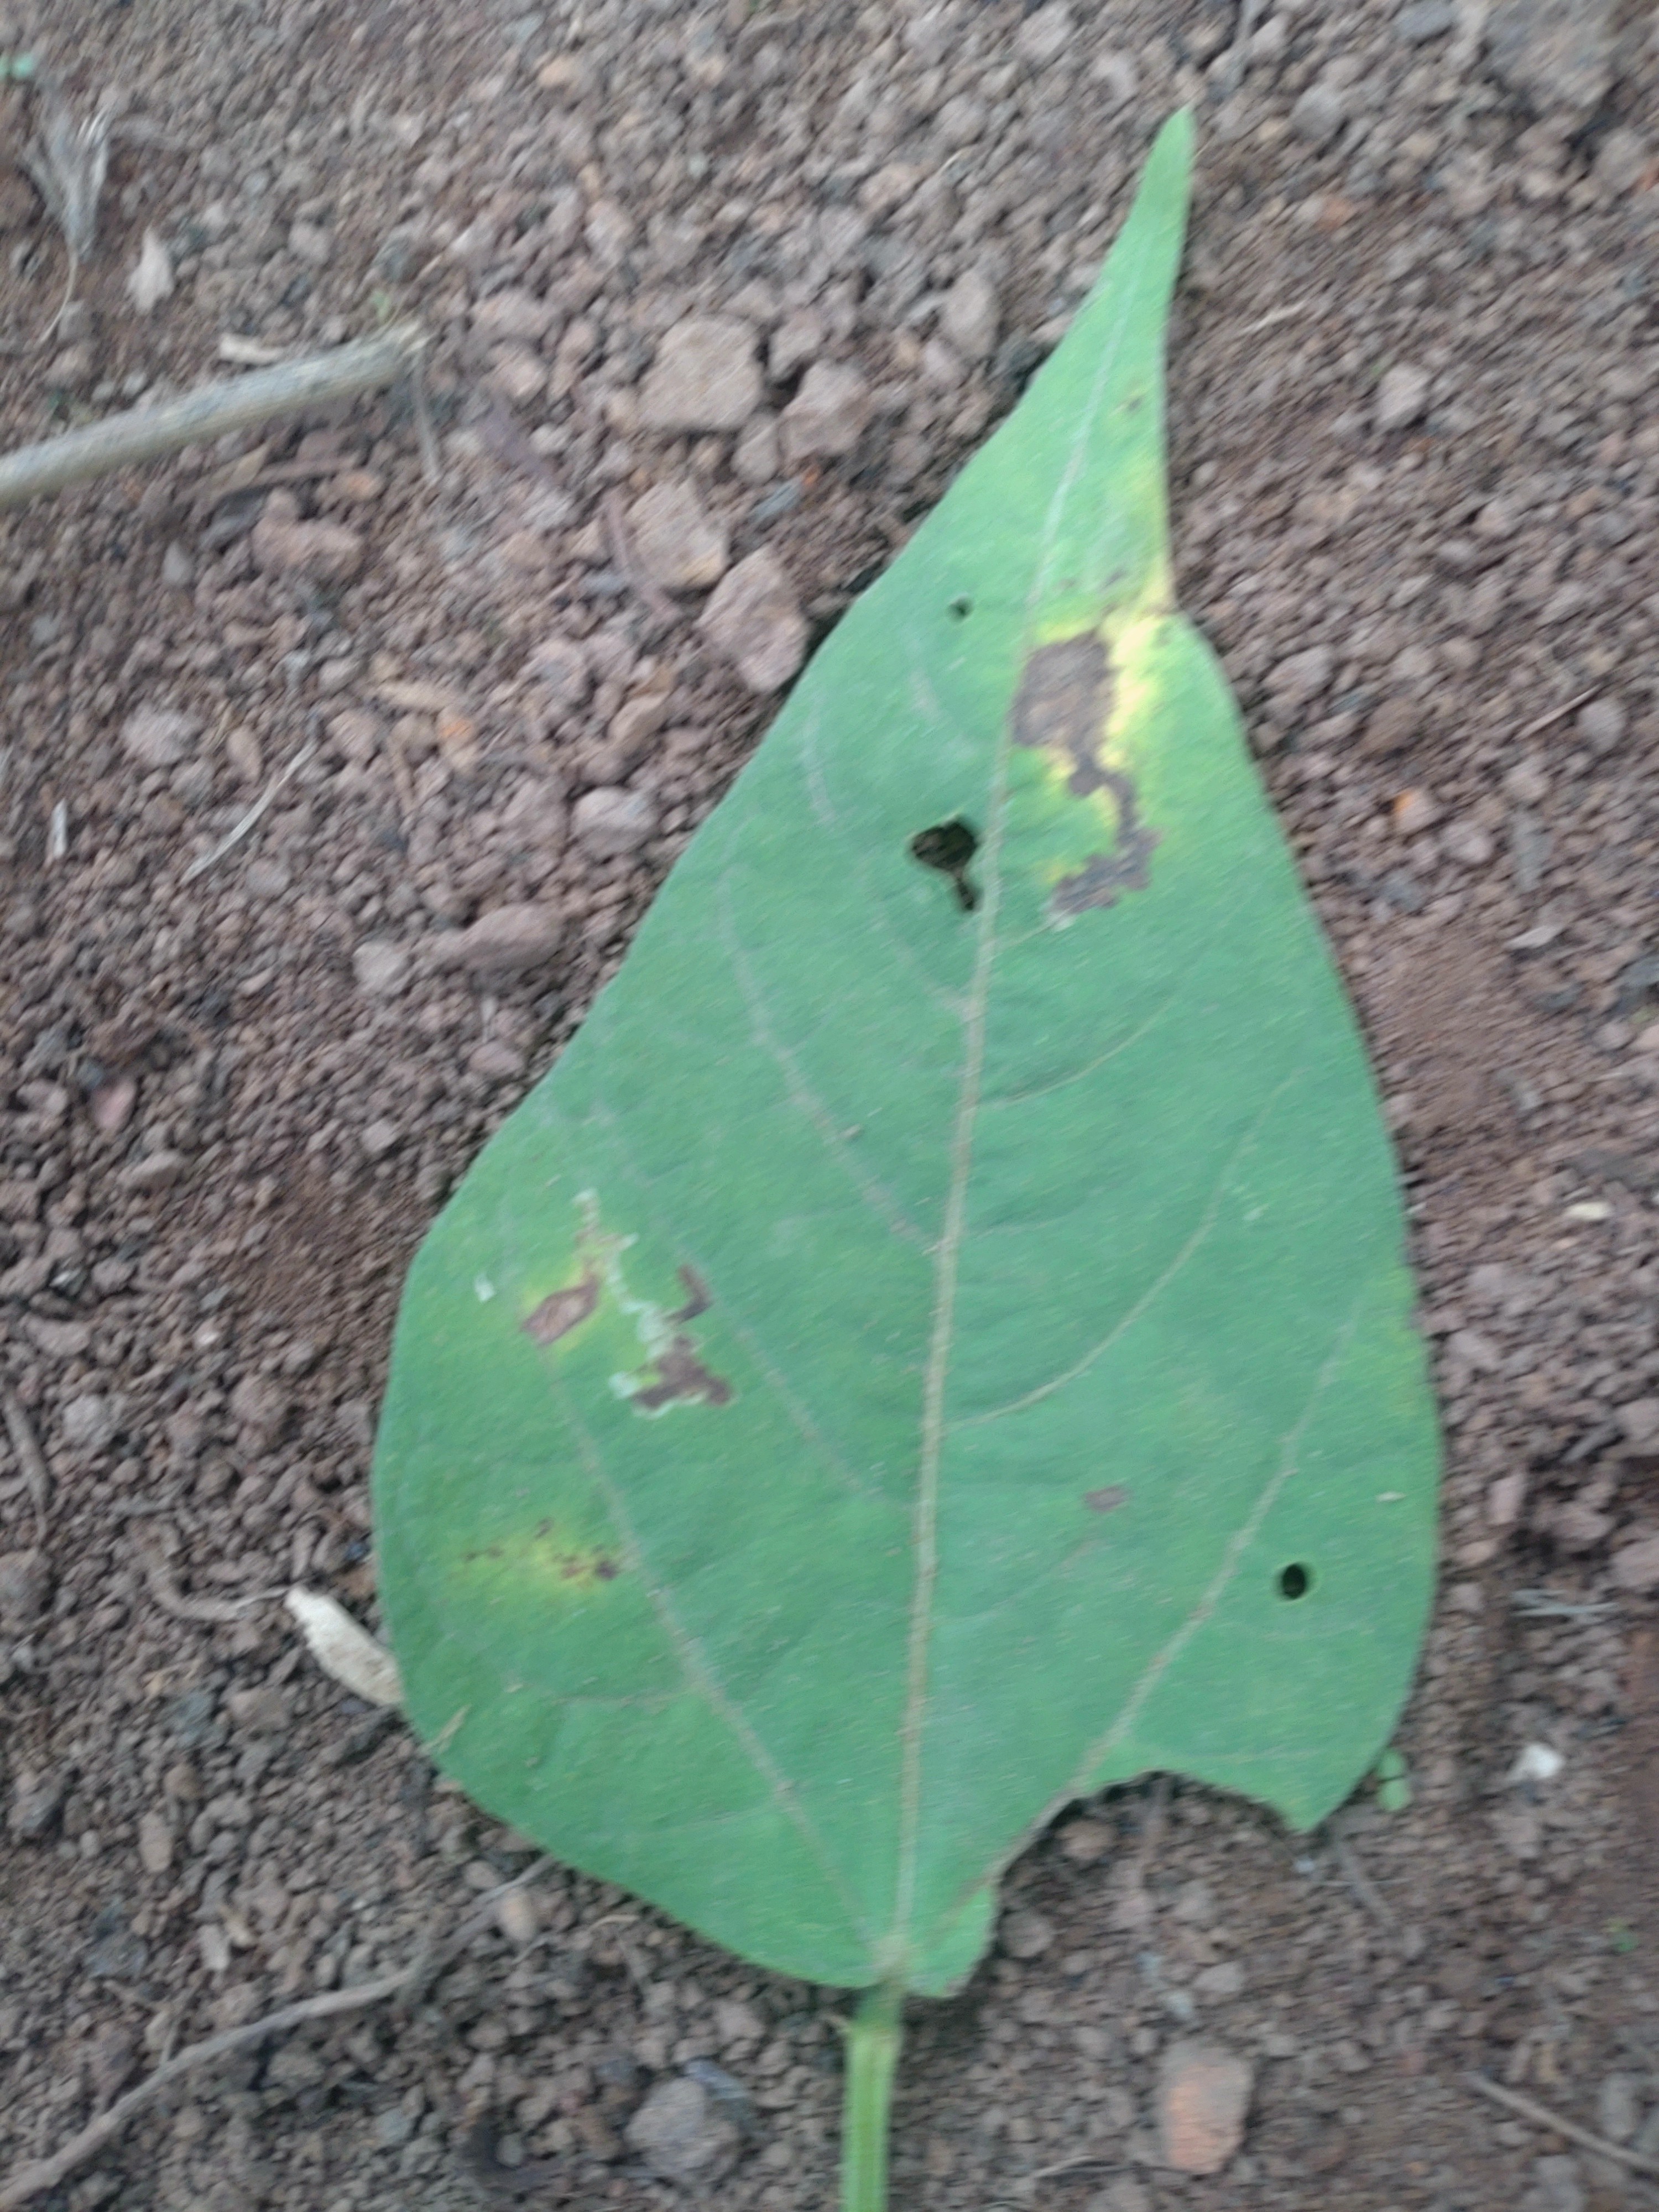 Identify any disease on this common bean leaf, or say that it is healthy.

rust
